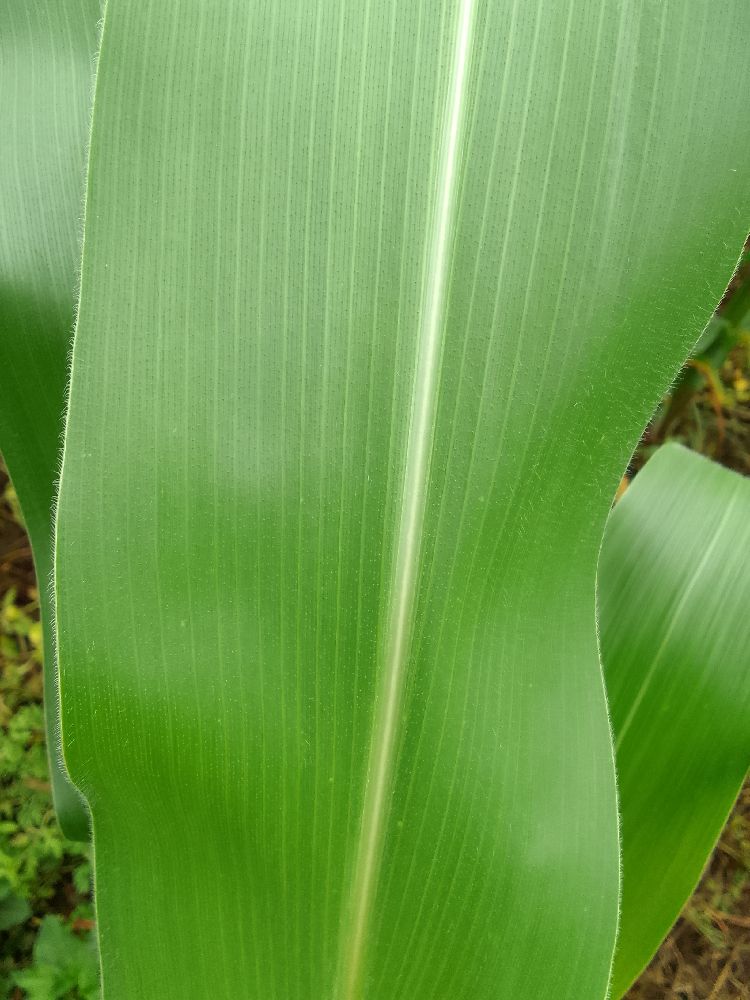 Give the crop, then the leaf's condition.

maize, healthy
